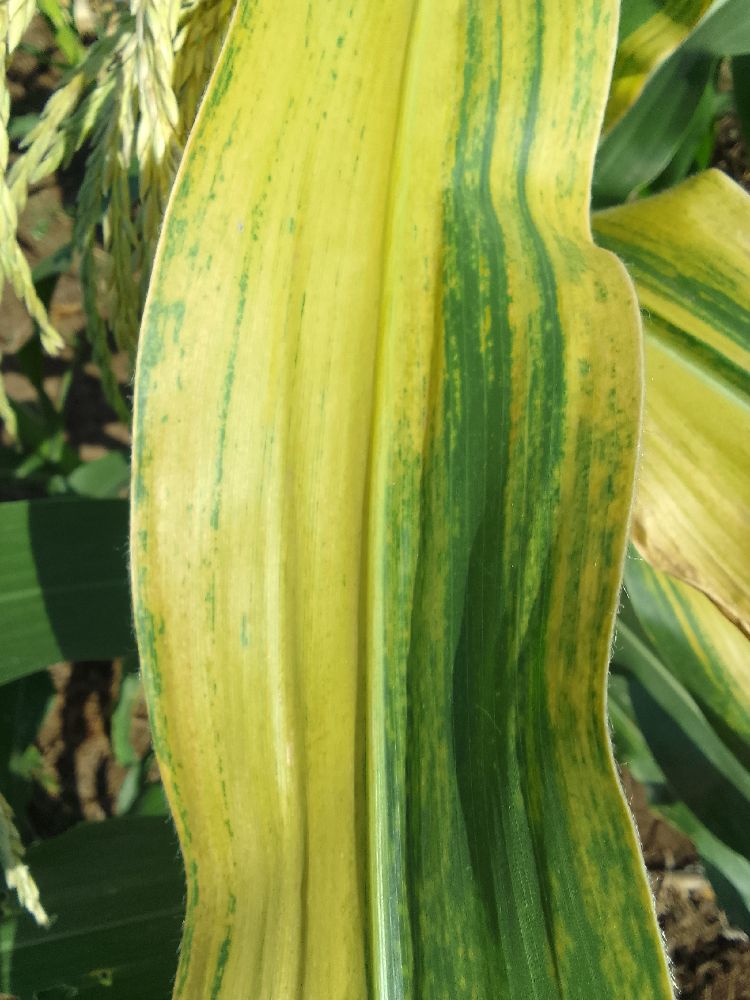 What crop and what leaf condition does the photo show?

maize, maize lethal necrosis
